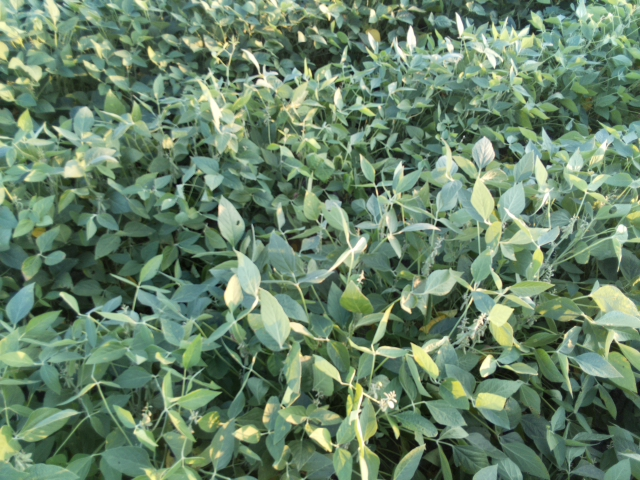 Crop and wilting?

soybean, leaflets folding inward at secondary pulvinus with no turgor loss in leaflets or petioles
